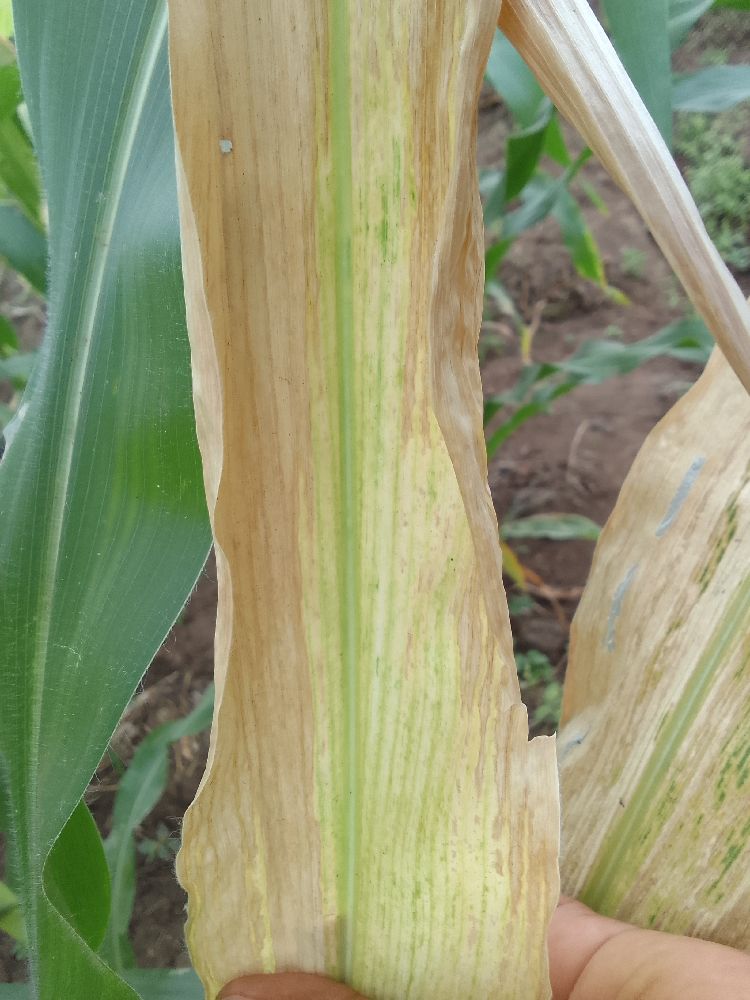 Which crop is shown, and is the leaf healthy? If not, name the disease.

maize, maize lethal necrosis
